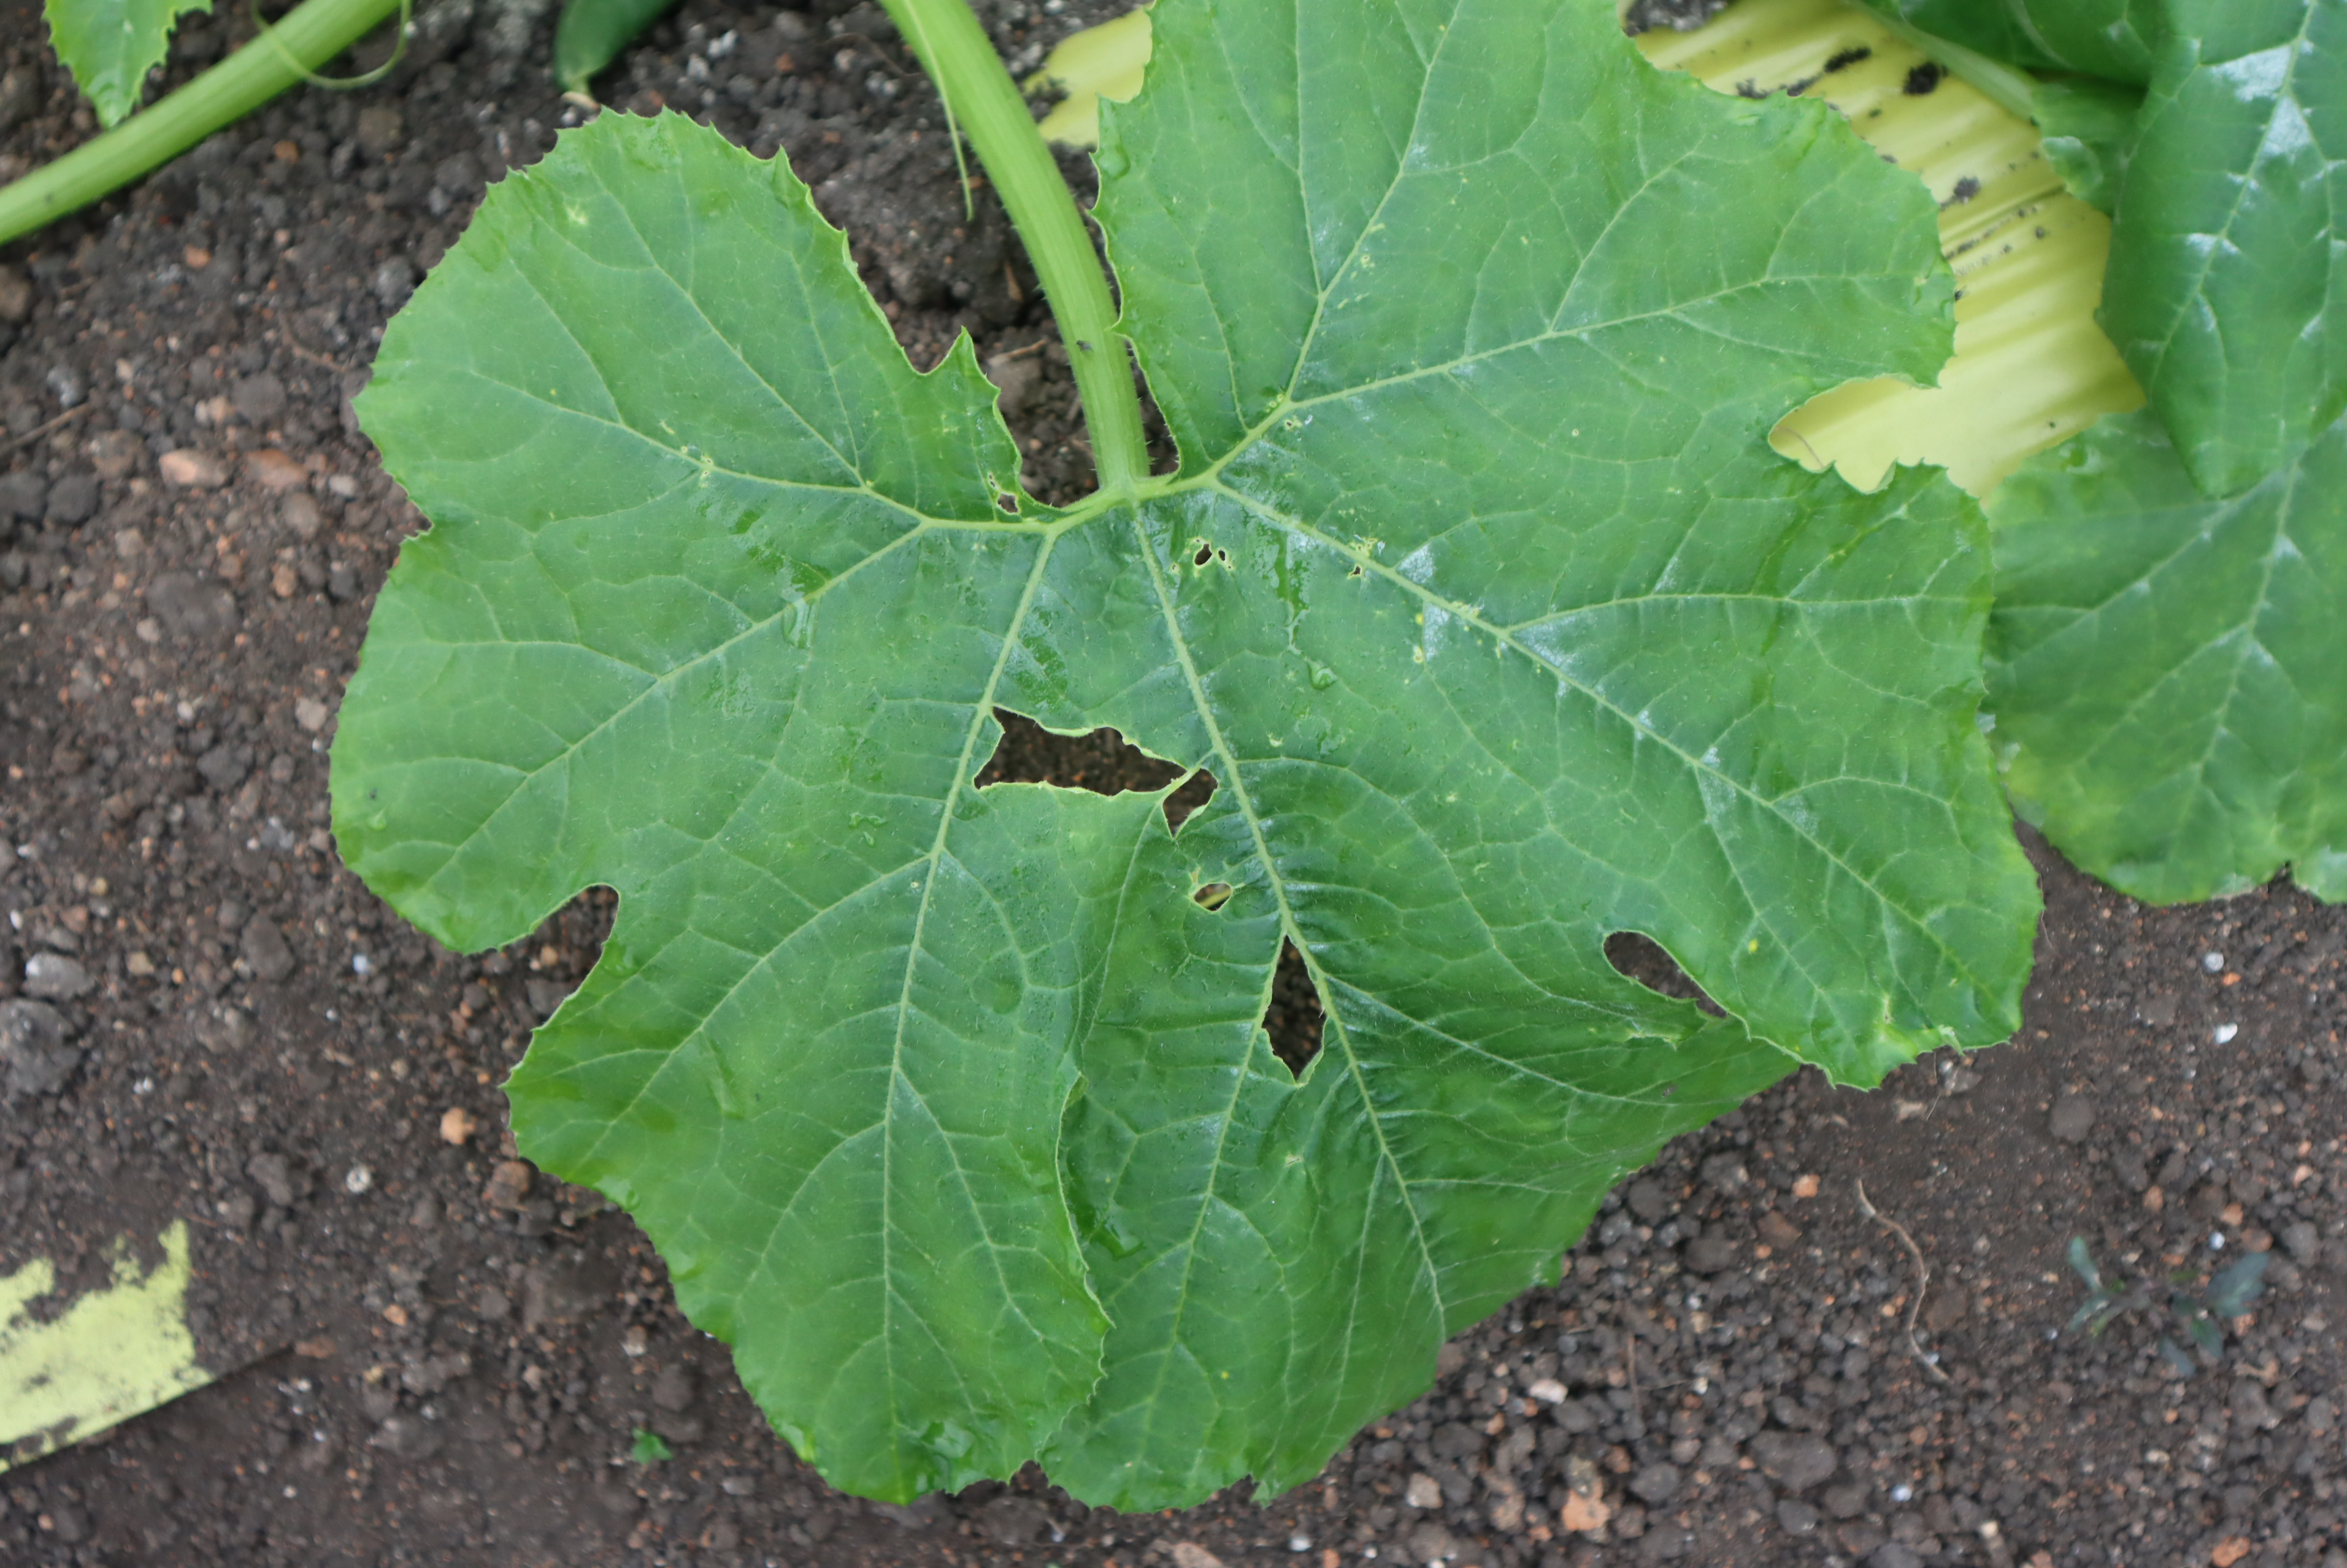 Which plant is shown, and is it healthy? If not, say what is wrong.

zucchini, phytophagous
